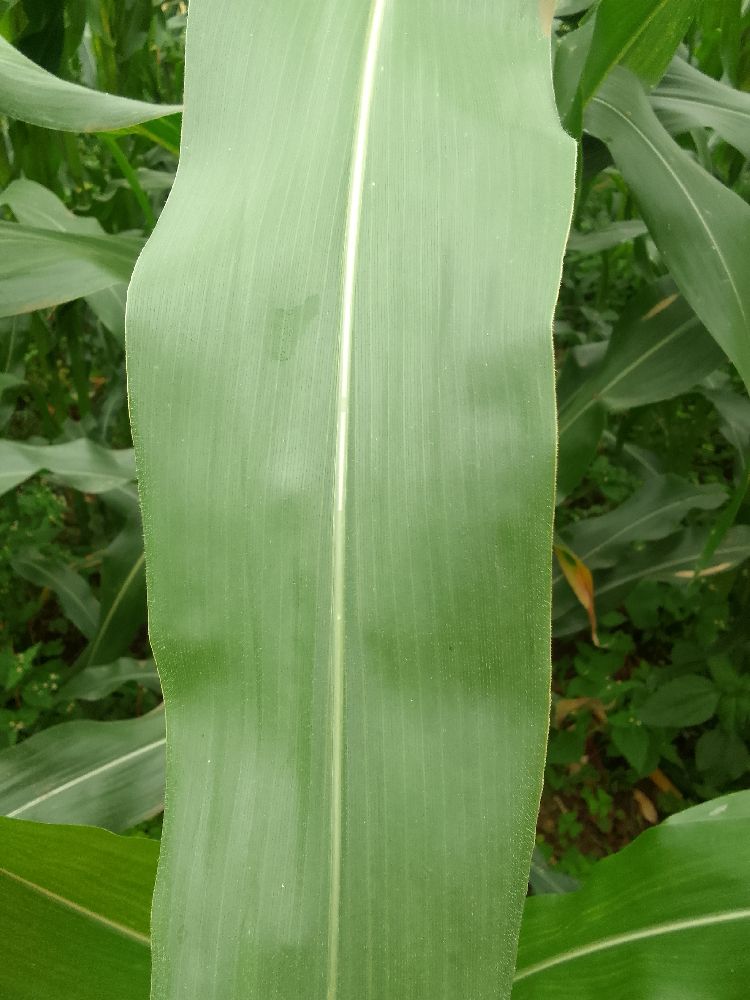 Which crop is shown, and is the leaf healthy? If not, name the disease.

maize, healthy
